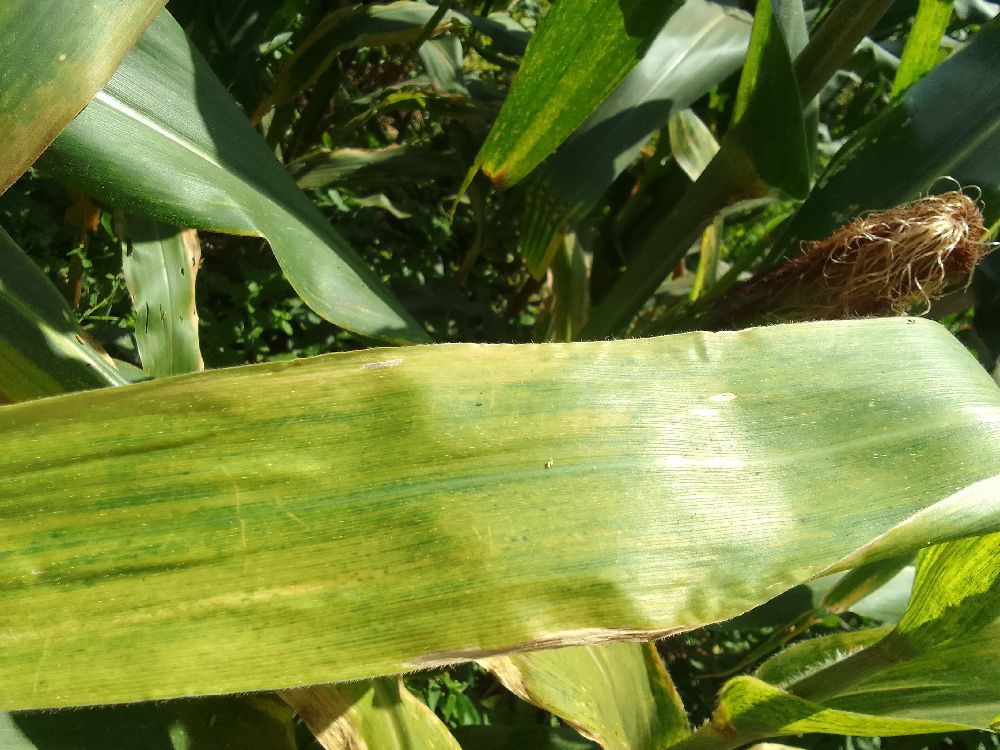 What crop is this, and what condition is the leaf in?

maize, maize lethal necrosis
